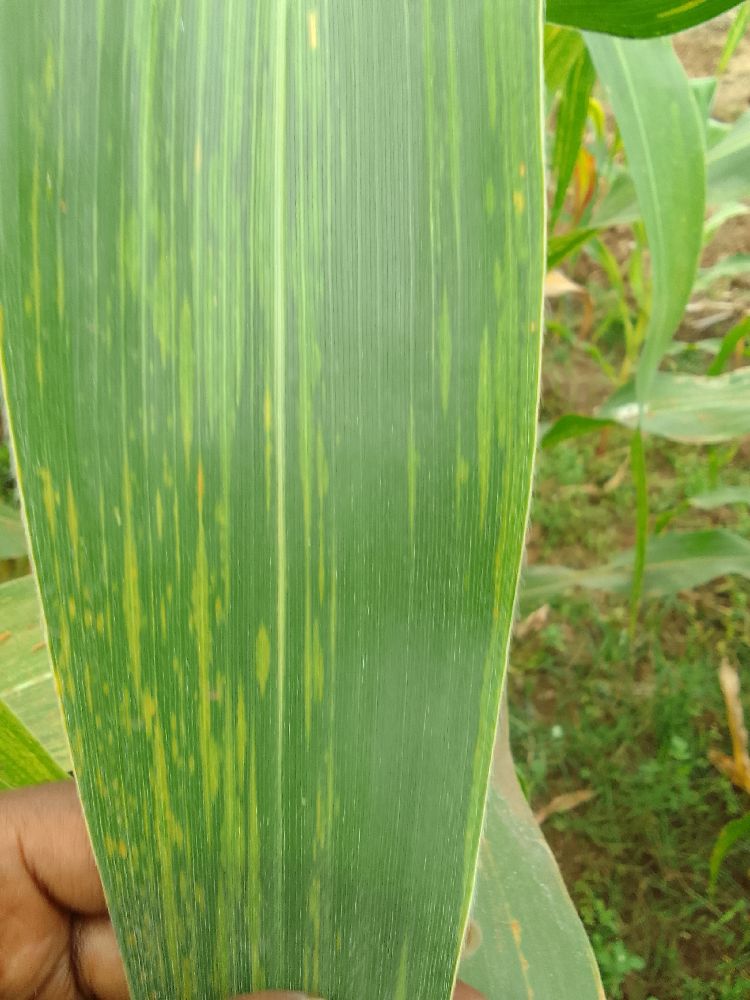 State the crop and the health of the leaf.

maize, maize lethal necrosis
